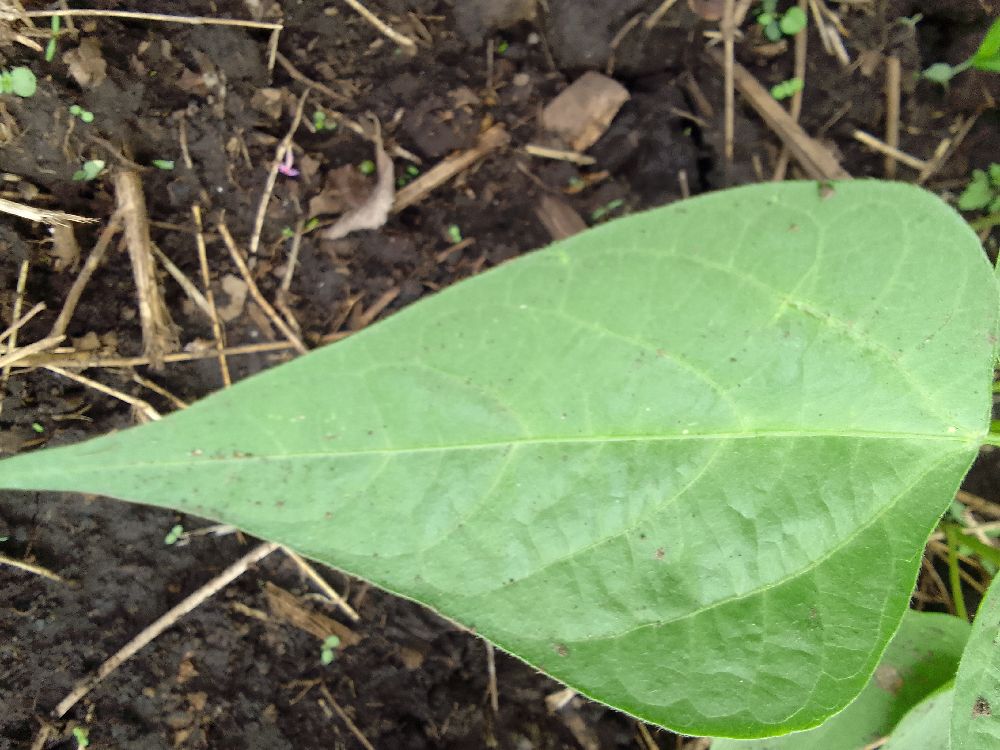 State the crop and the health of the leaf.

common bean, healthy
